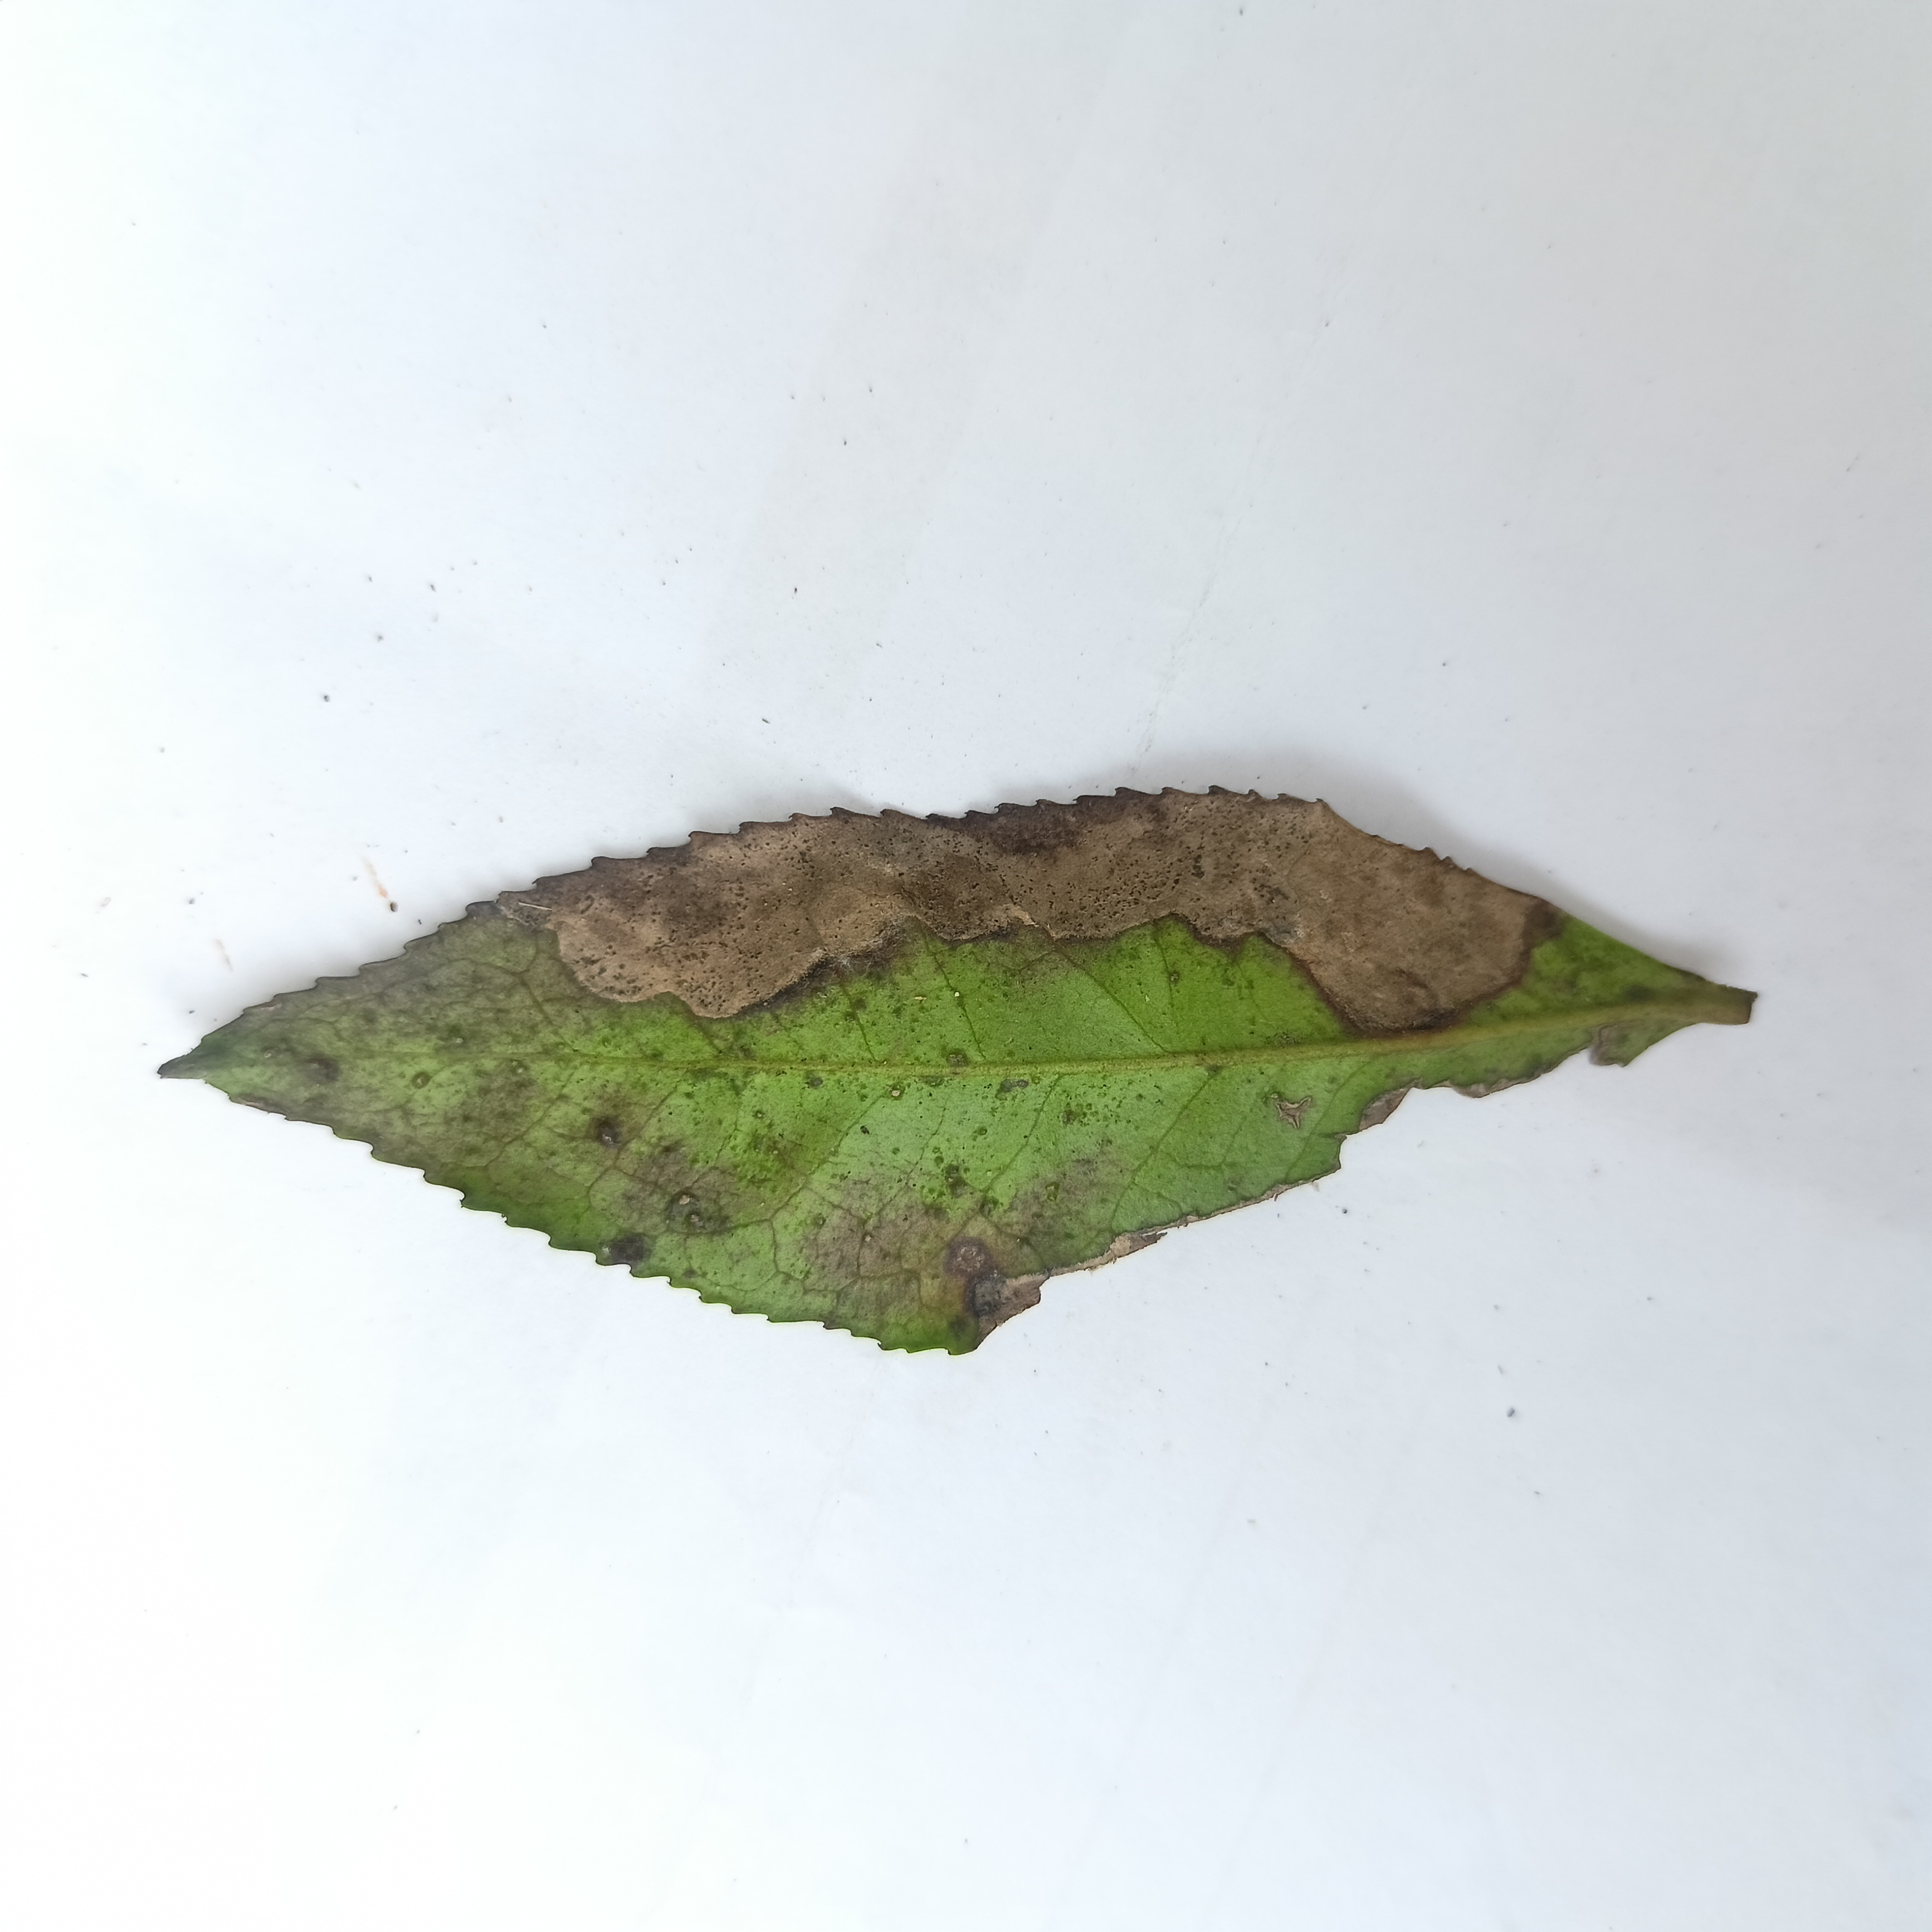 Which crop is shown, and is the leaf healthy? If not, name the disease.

tea, brown blight
